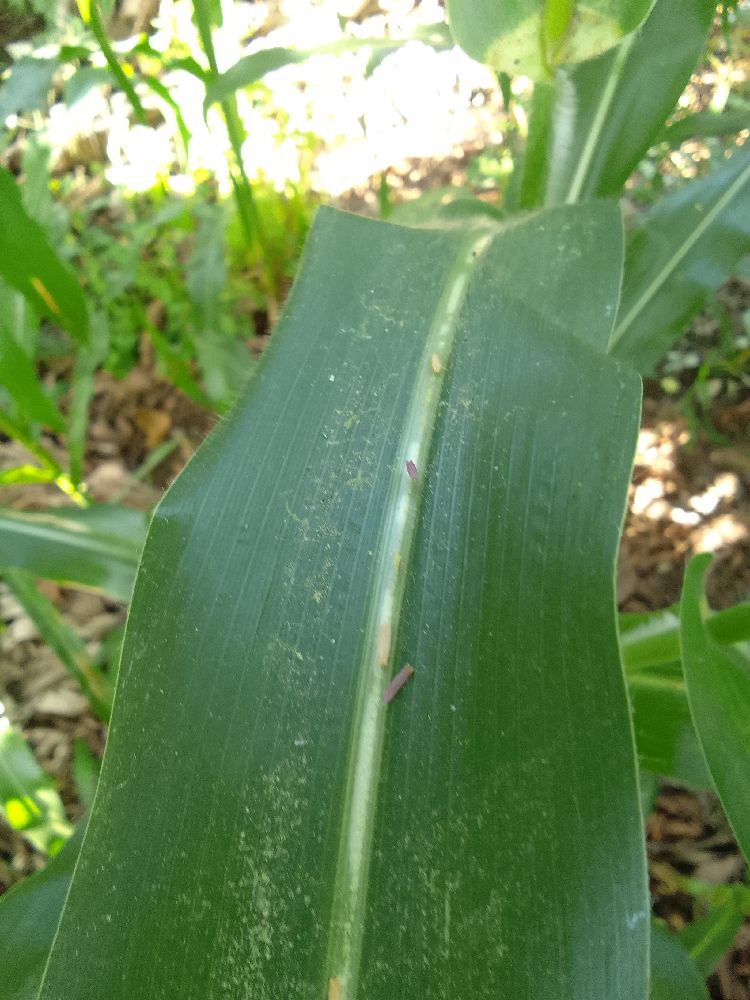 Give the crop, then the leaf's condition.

maize, healthy
